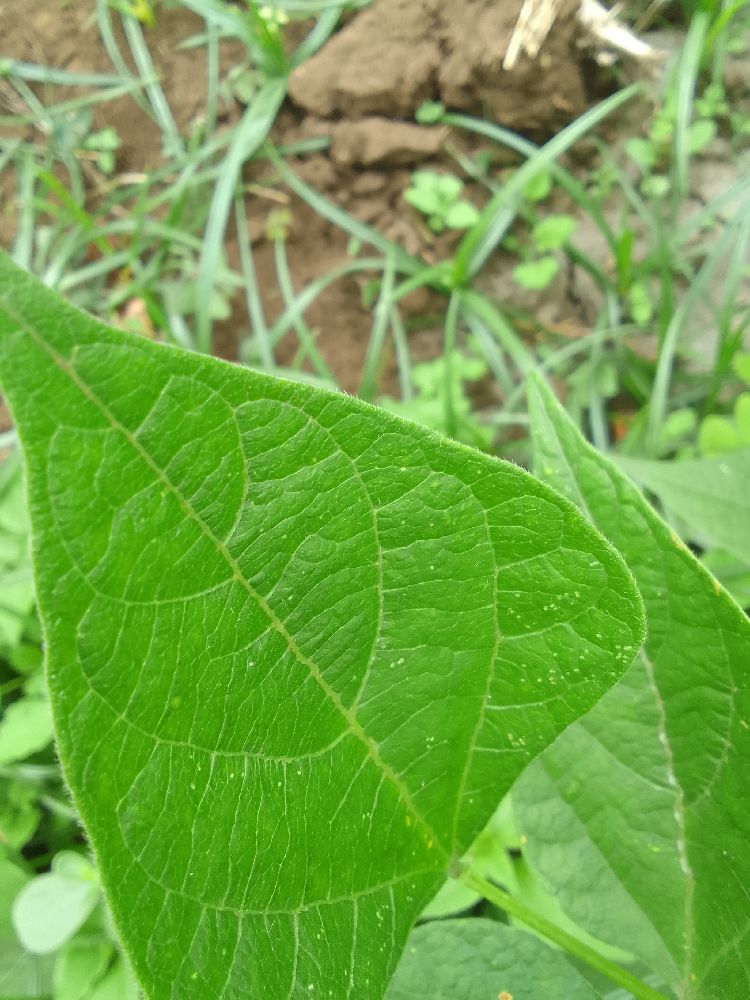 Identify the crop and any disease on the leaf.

common bean, healthy
